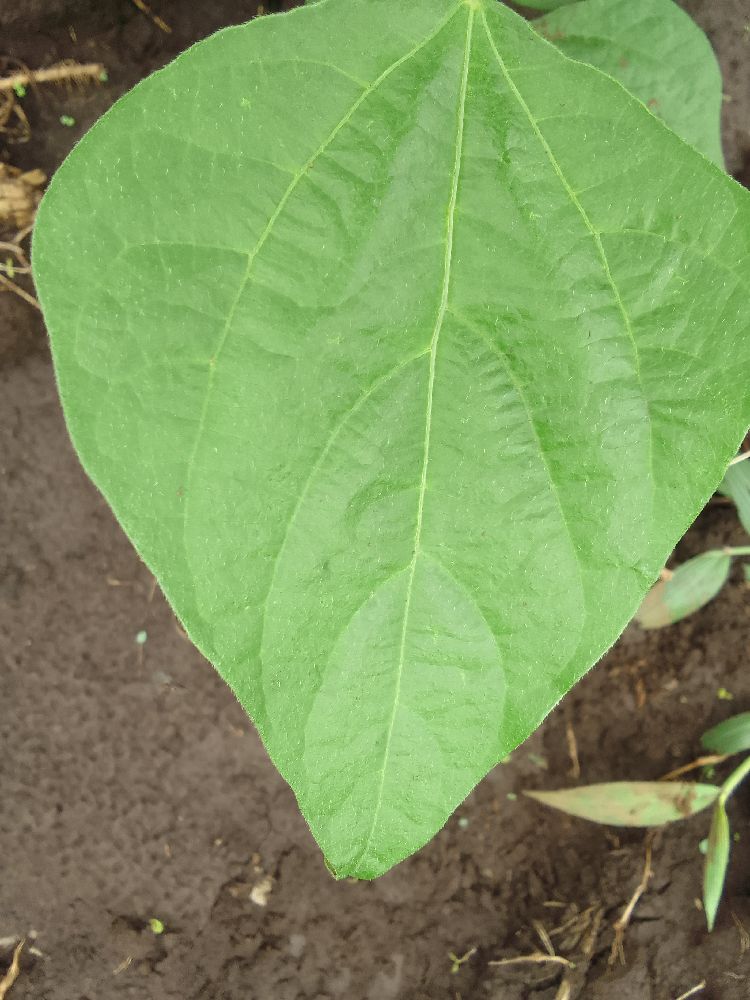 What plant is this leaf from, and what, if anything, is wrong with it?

common bean, healthy
